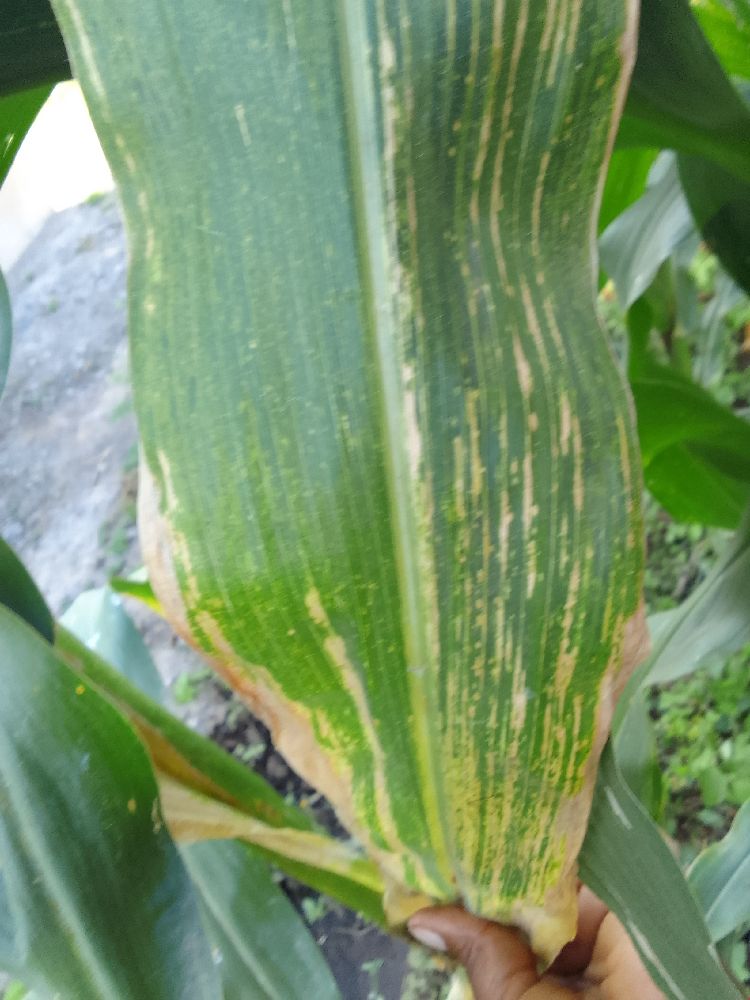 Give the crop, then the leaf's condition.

maize, maize lethal necrosis
